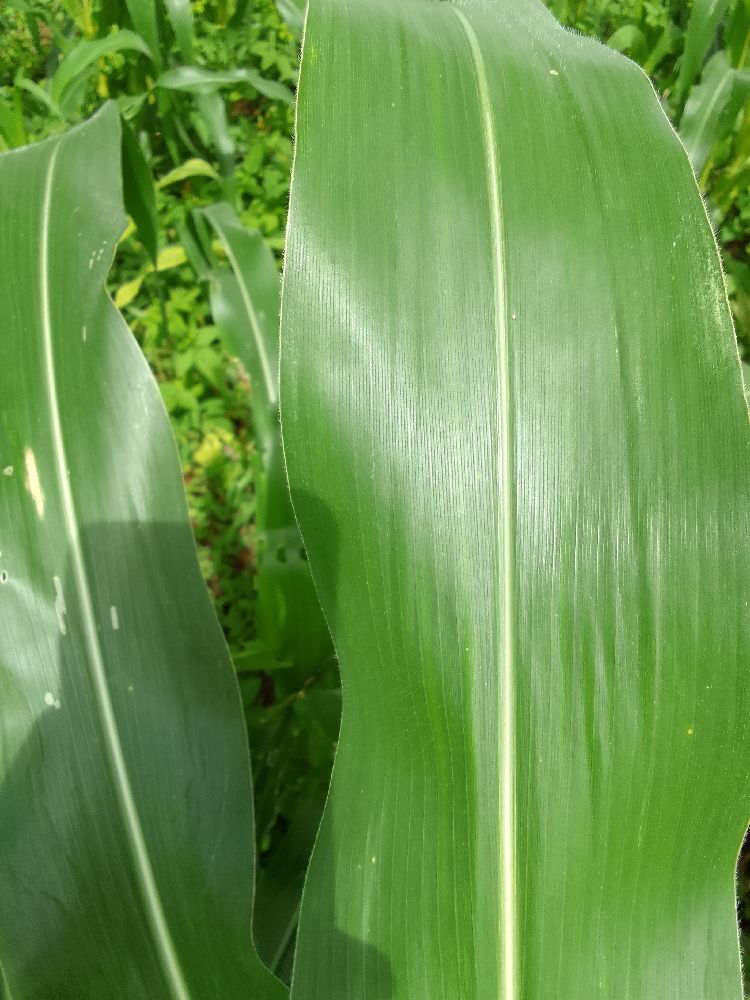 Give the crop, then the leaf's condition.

maize, healthy
